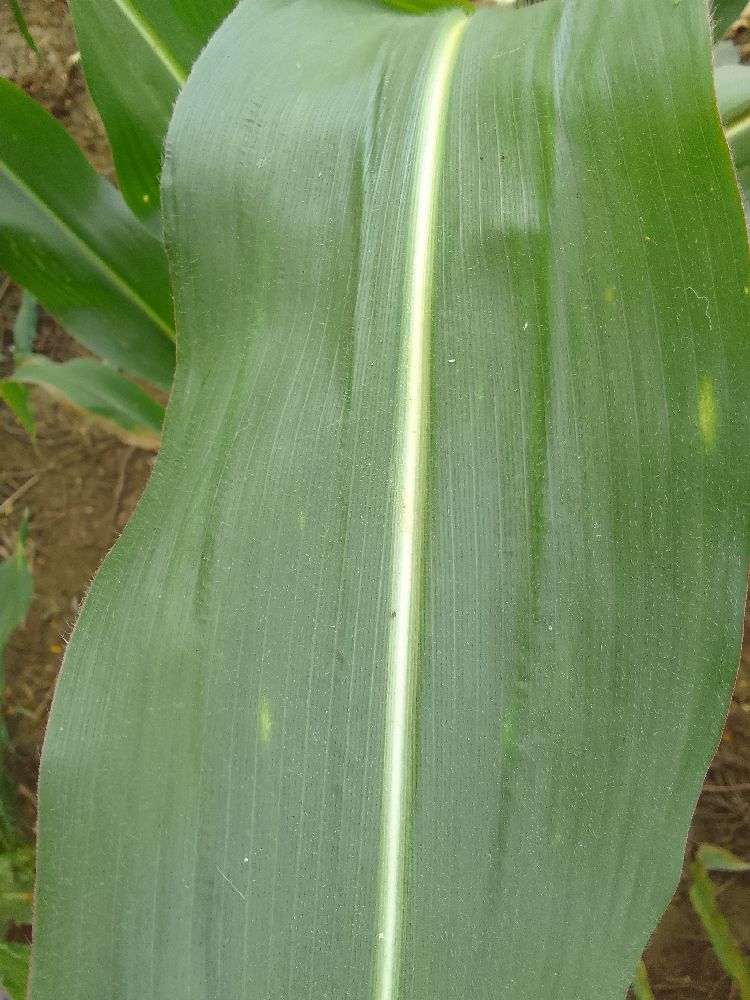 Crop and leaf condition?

maize, healthy
